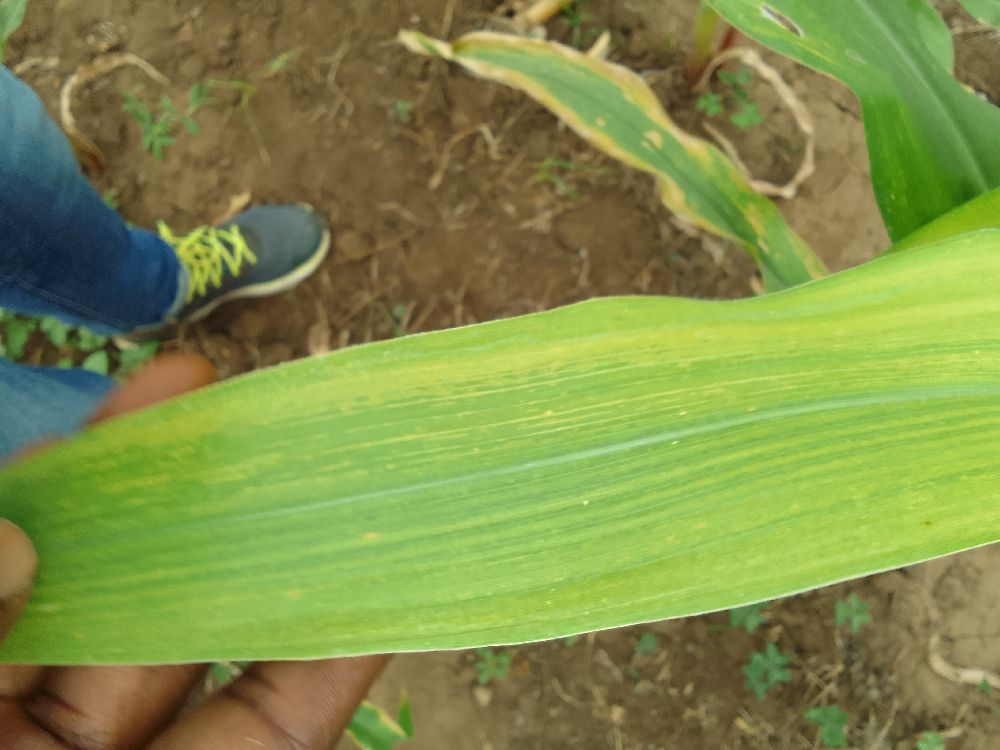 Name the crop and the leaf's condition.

maize, maize lethal necrosis
